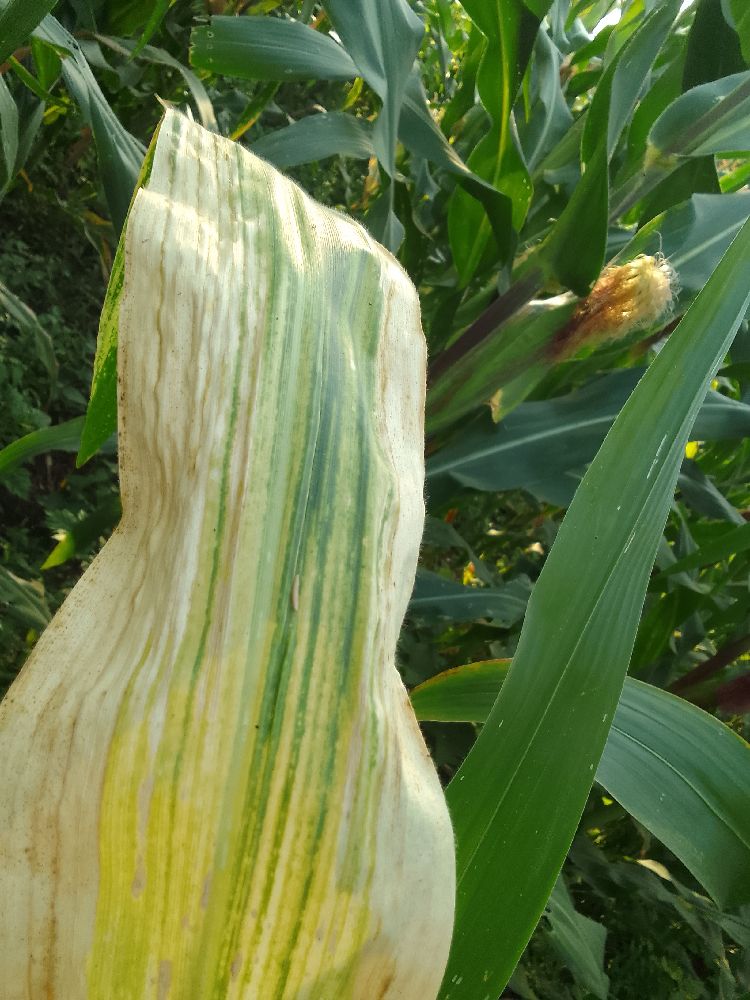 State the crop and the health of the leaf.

maize, maize lethal necrosis
